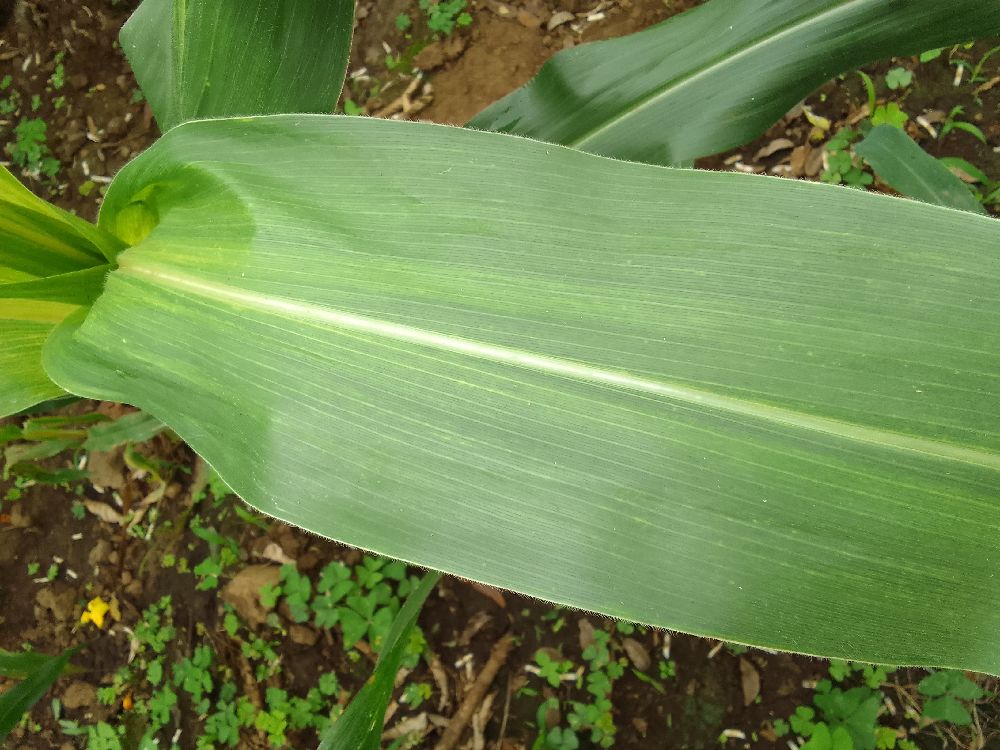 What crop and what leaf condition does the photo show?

maize, maize lethal necrosis
